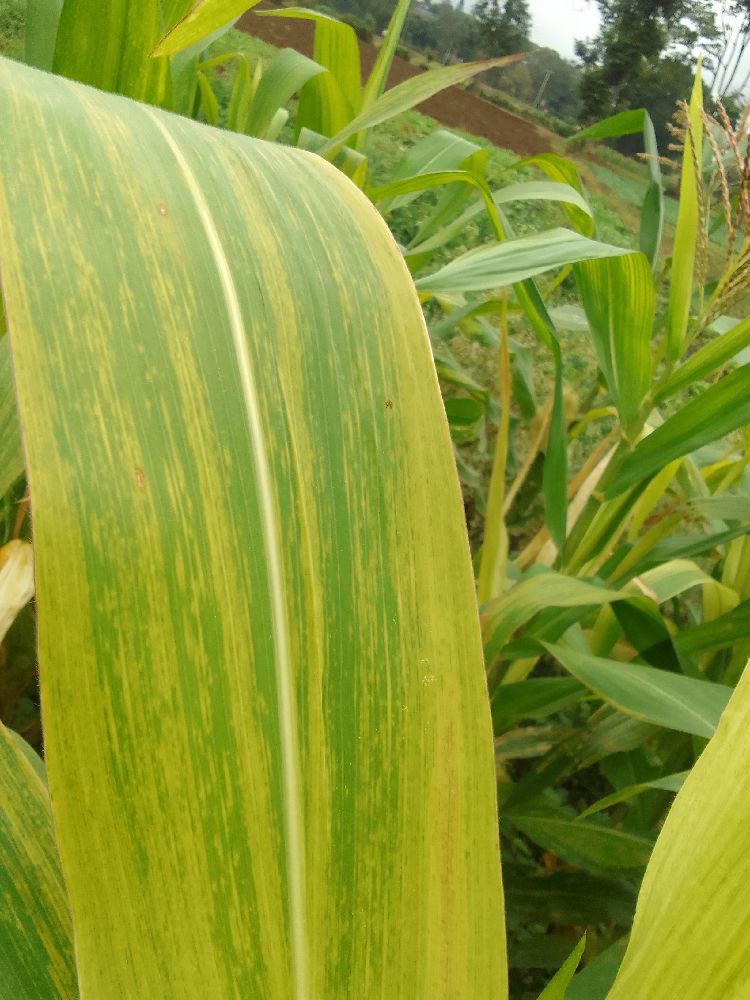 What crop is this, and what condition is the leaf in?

maize, maize lethal necrosis
